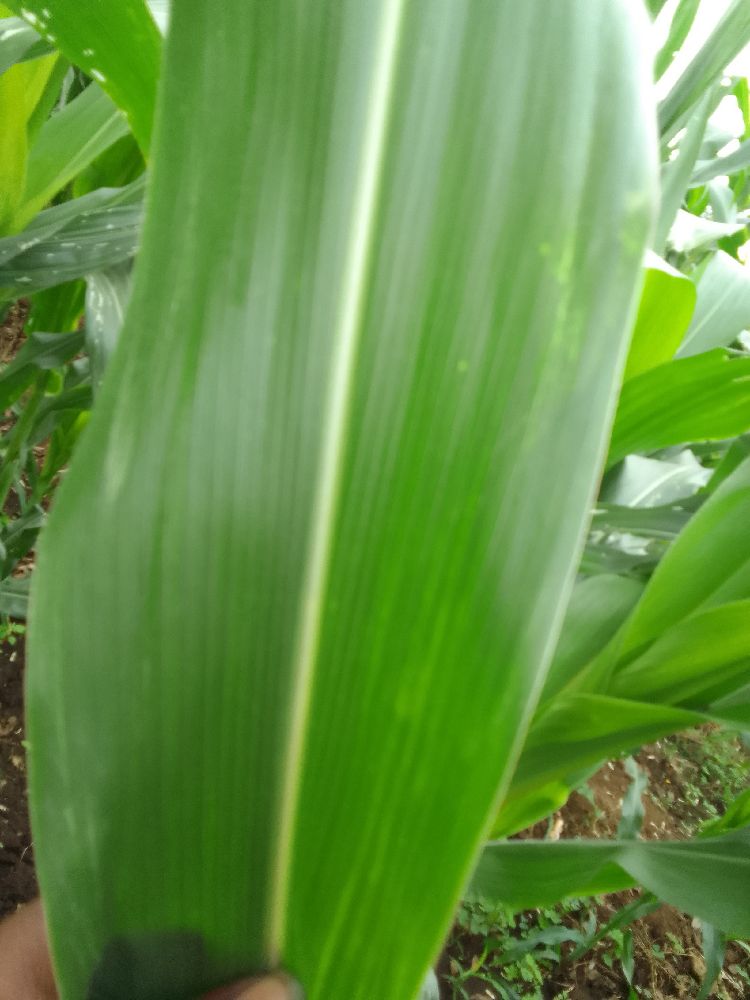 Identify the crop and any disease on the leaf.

maize, healthy
